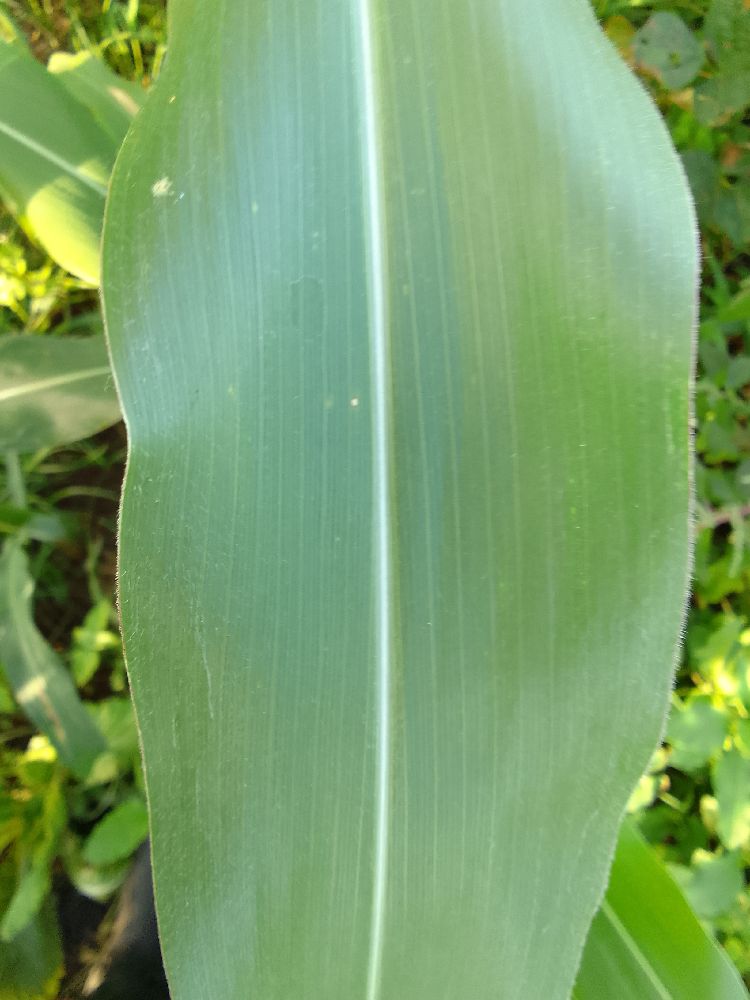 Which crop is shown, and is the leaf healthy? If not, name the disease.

maize, healthy
